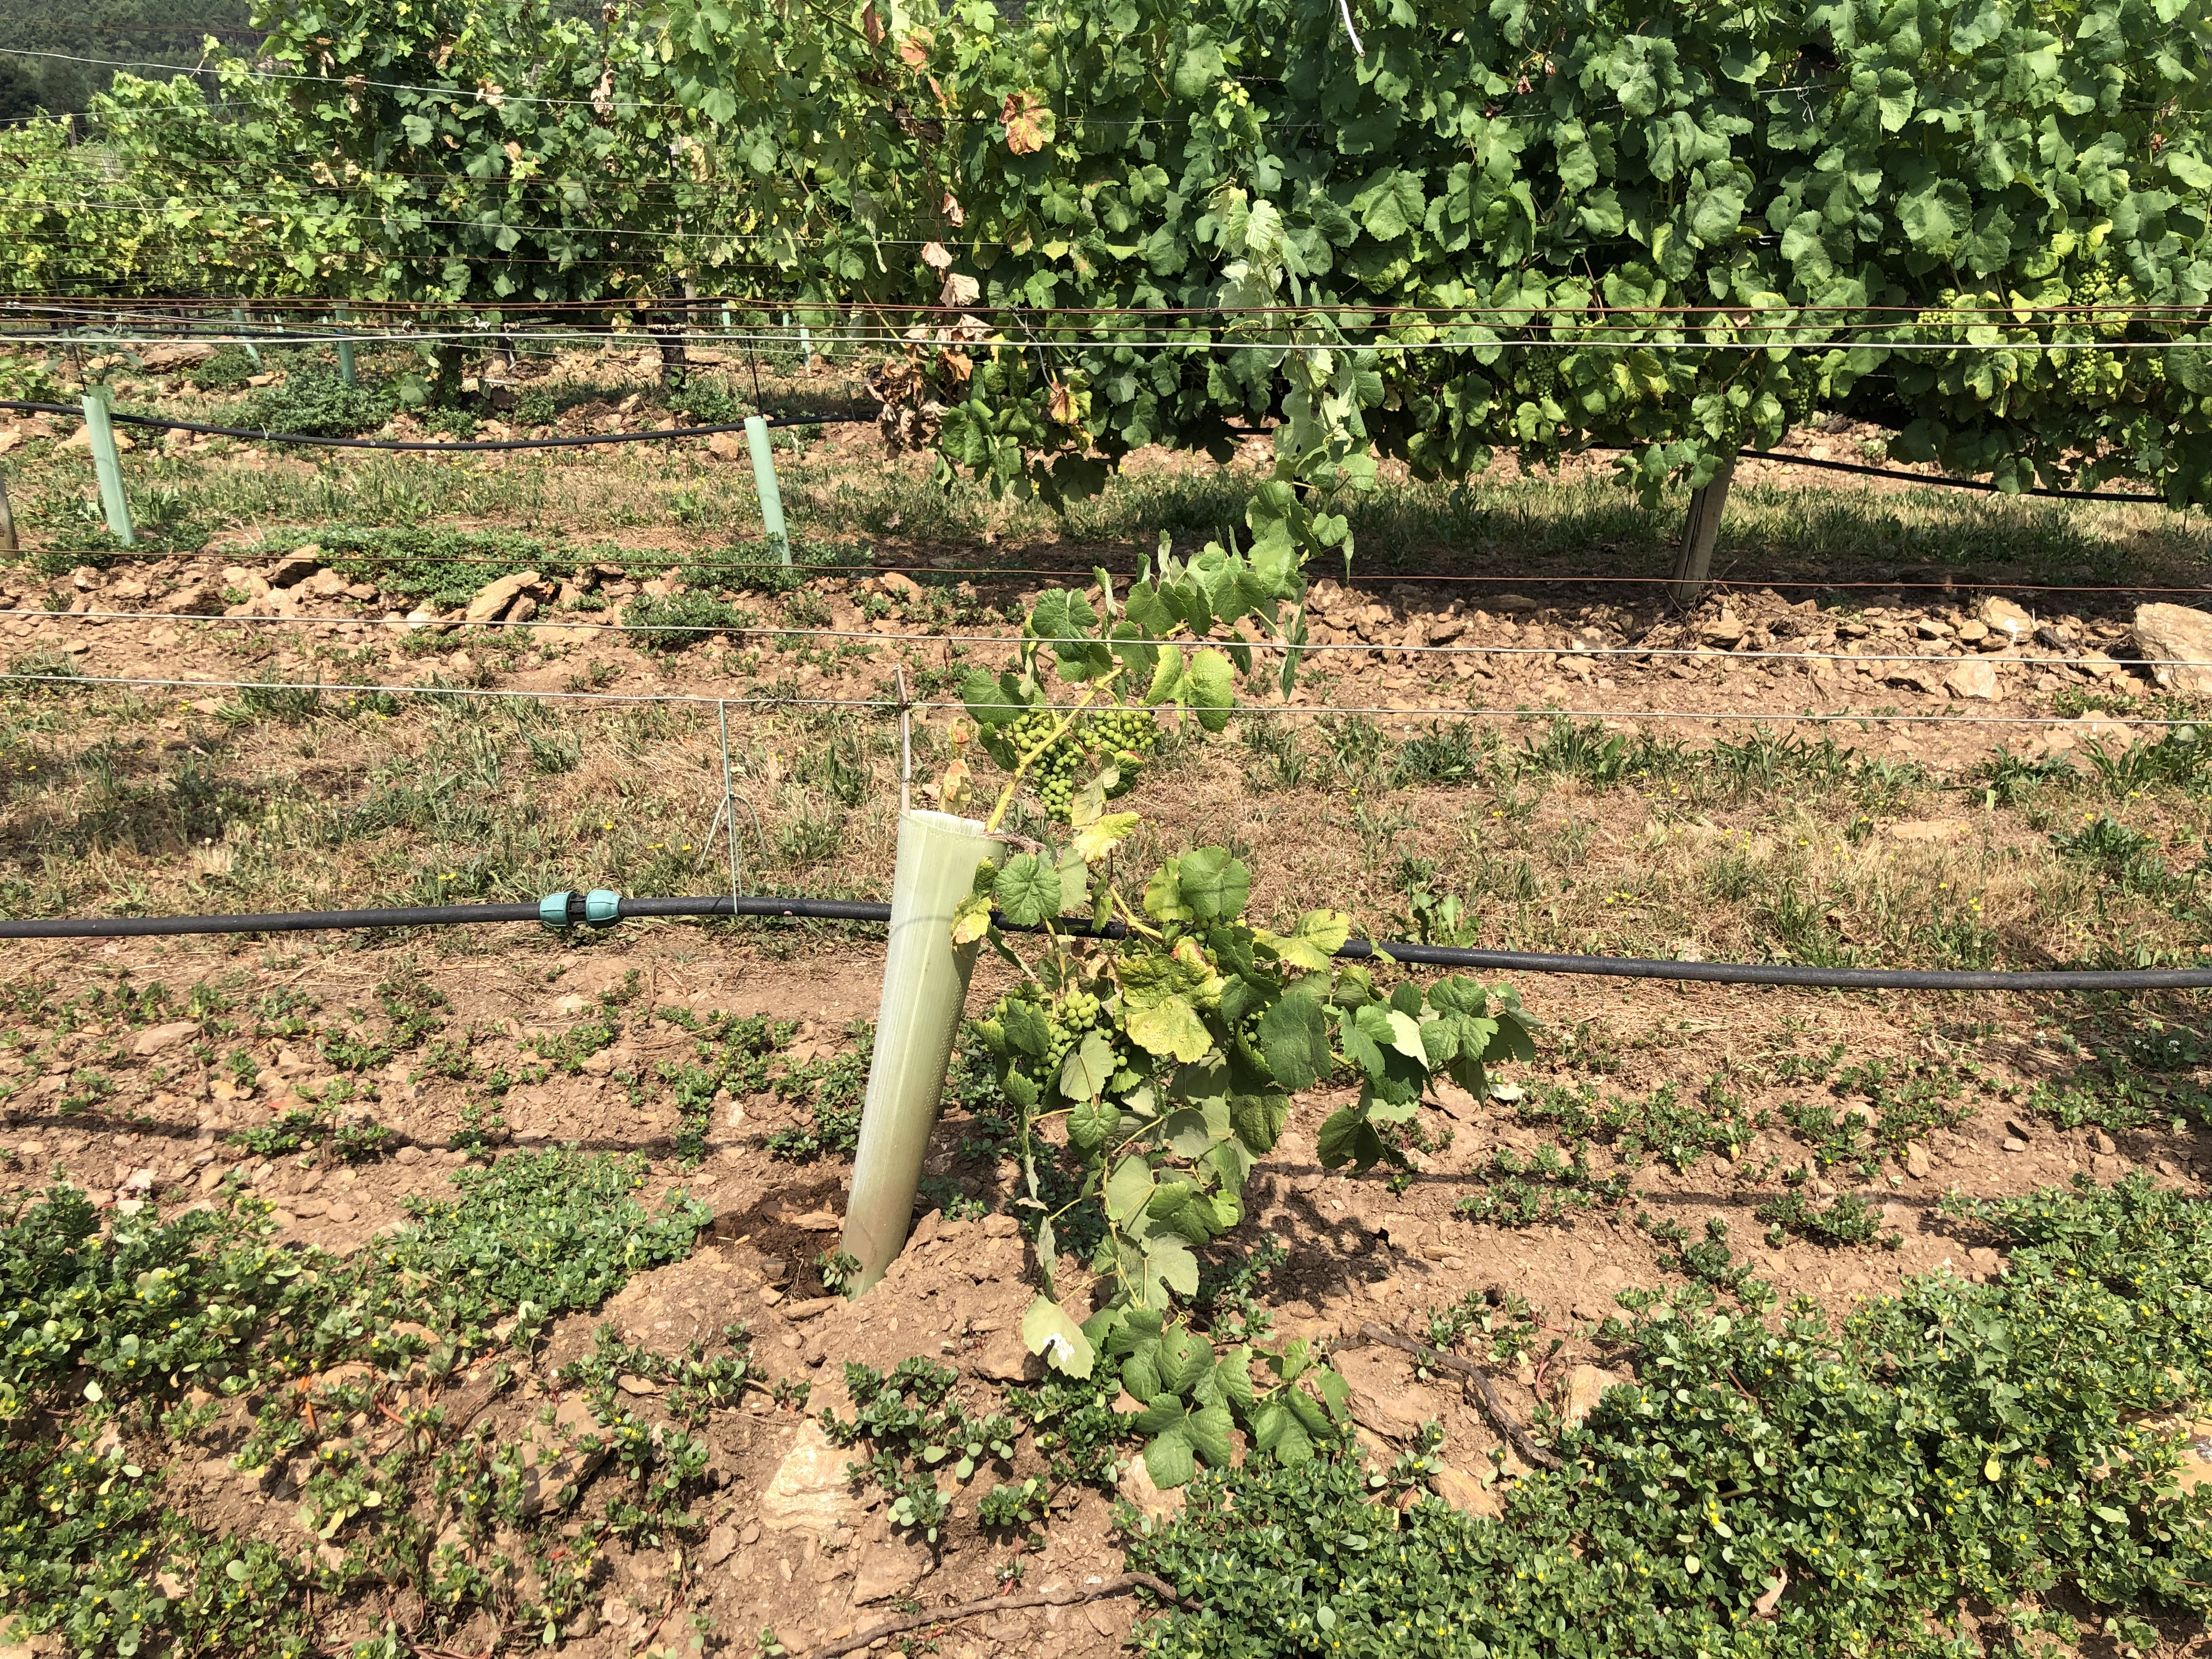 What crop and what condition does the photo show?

grapevine, not affected by esca disease
